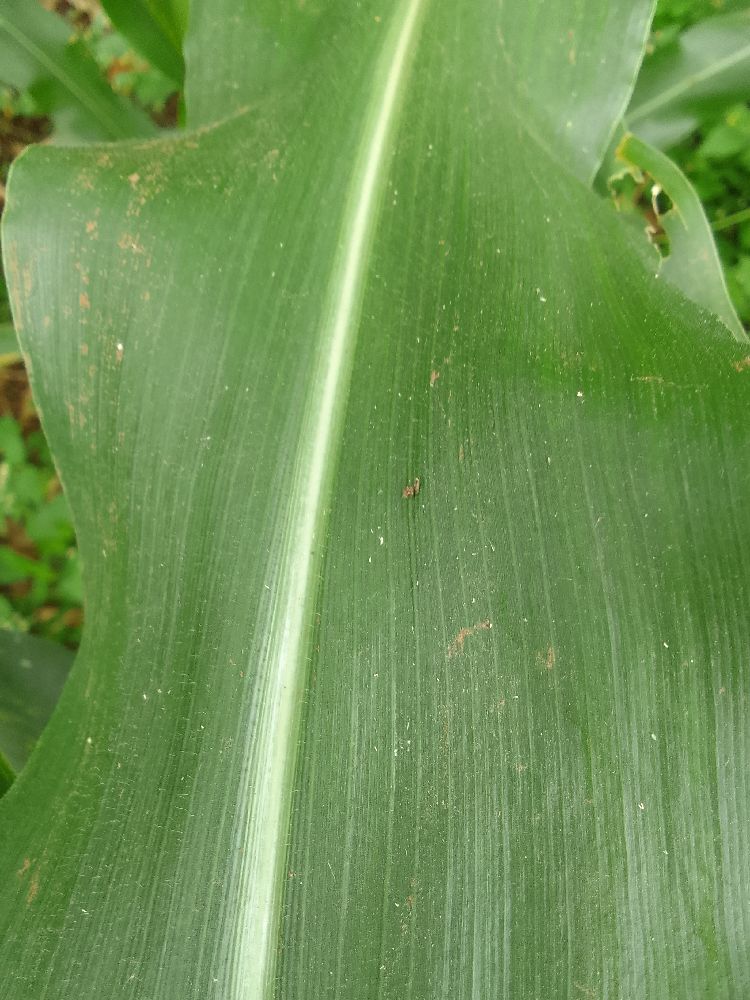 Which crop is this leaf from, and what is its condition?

maize, healthy
